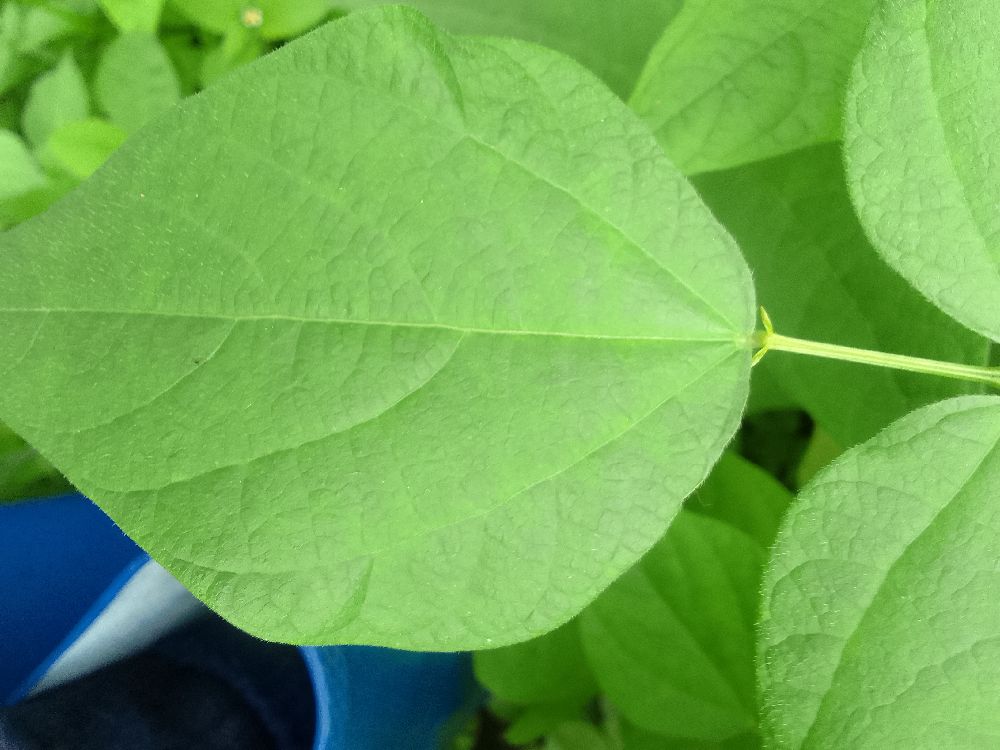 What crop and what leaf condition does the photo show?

common bean, healthy
